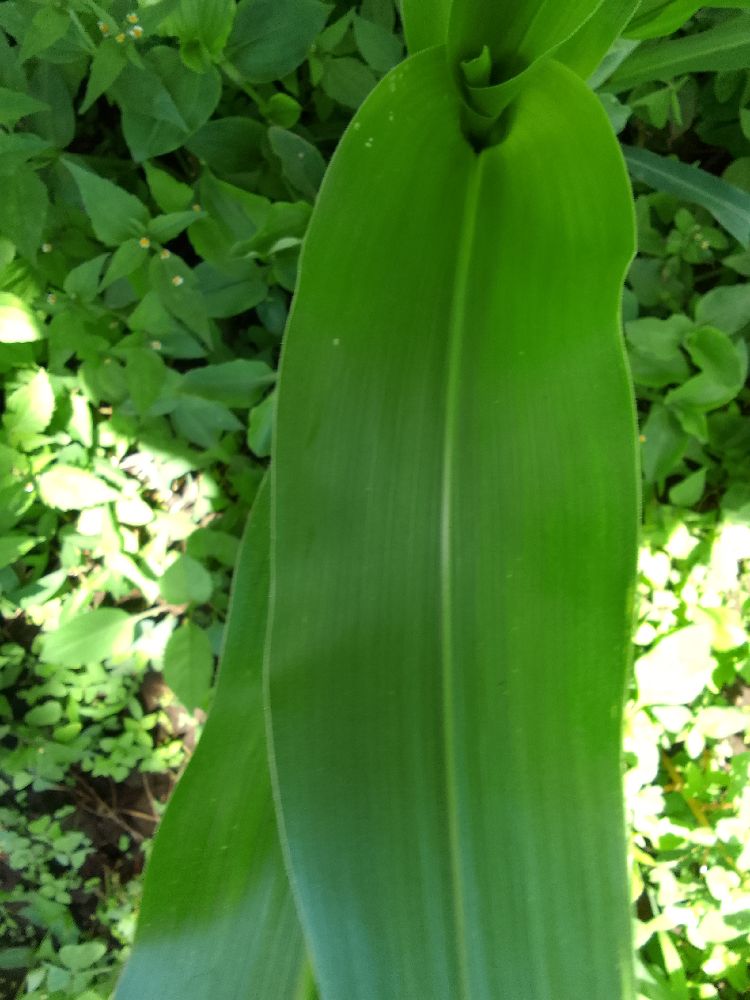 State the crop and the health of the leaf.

maize, healthy
